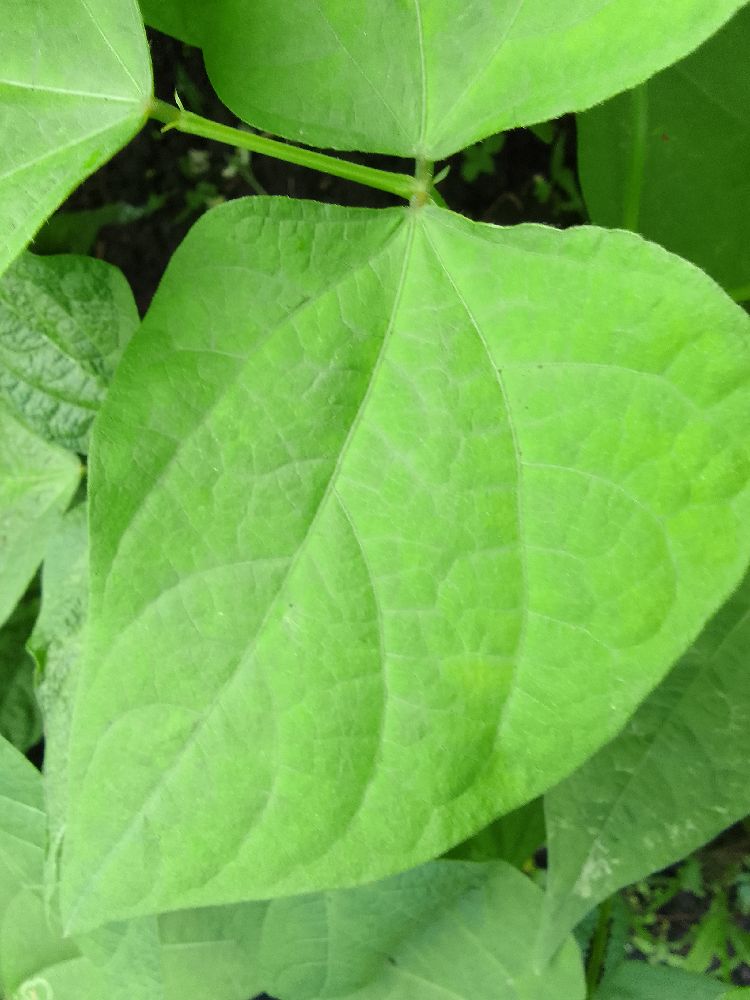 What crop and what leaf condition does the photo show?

common bean, healthy
